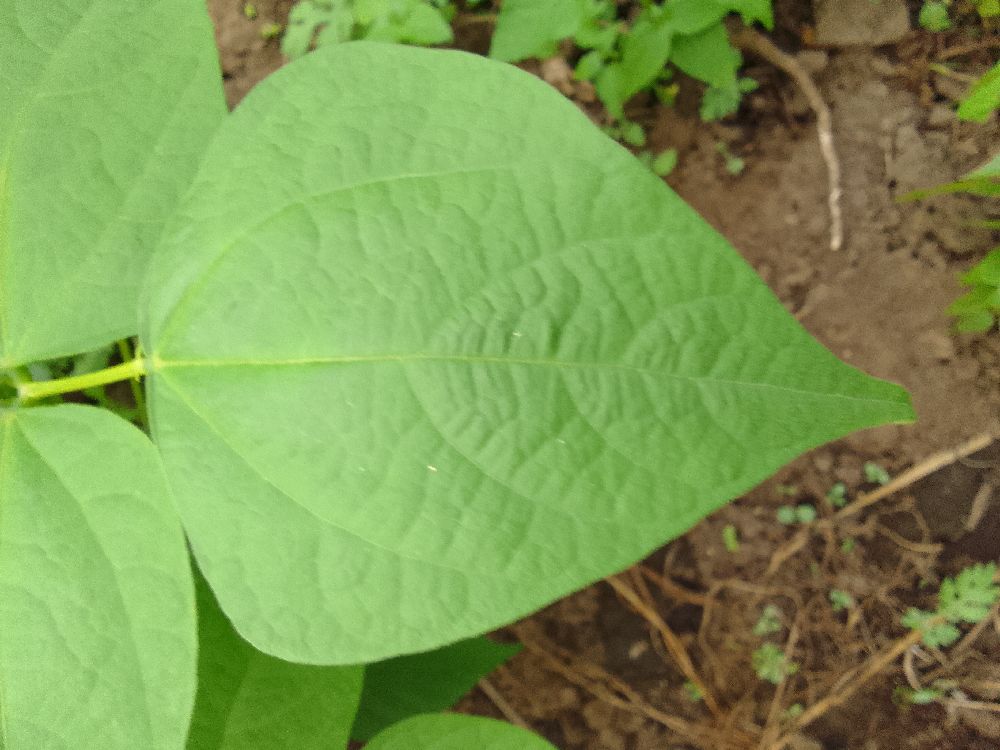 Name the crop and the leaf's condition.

common bean, healthy
